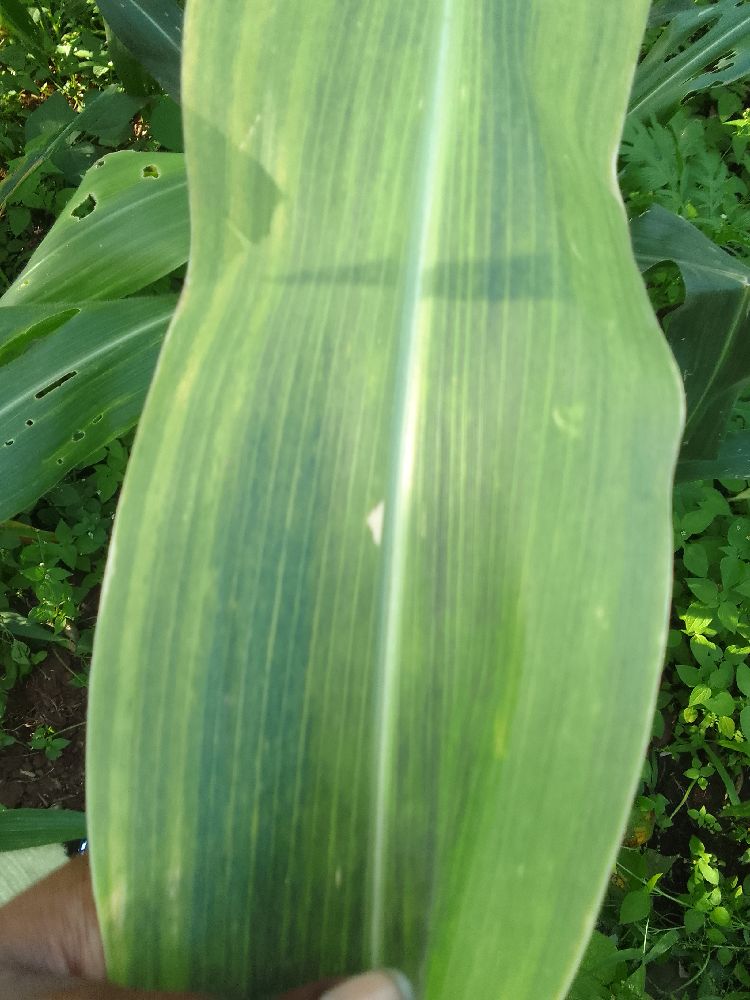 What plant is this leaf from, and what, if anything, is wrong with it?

maize, maize lethal necrosis
